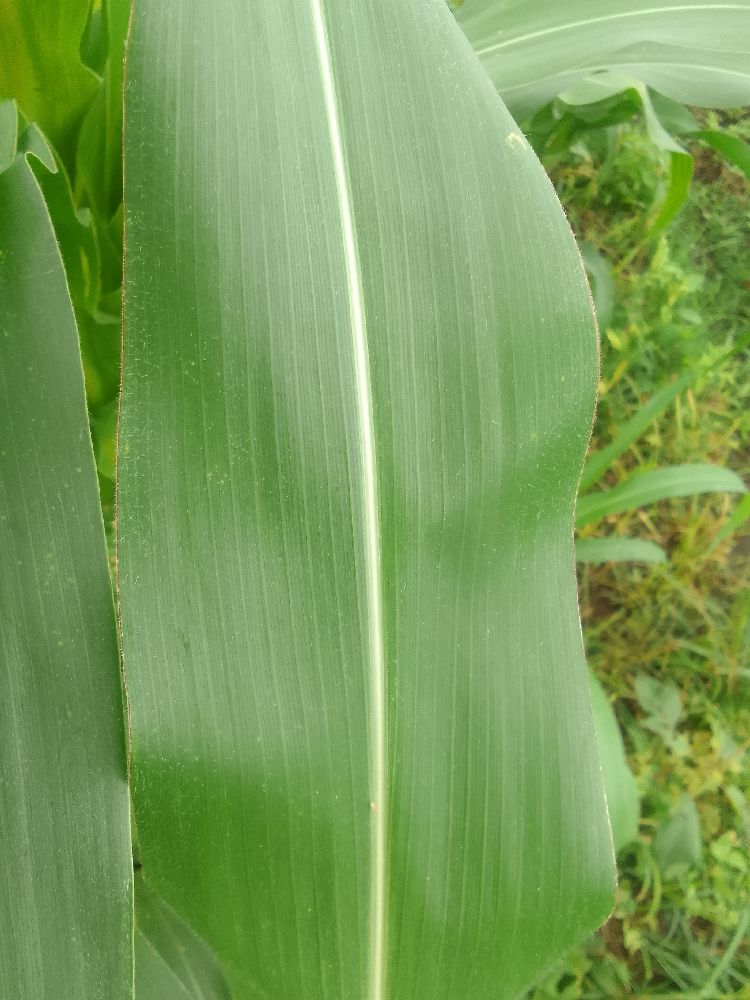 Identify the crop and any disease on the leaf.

maize, healthy
